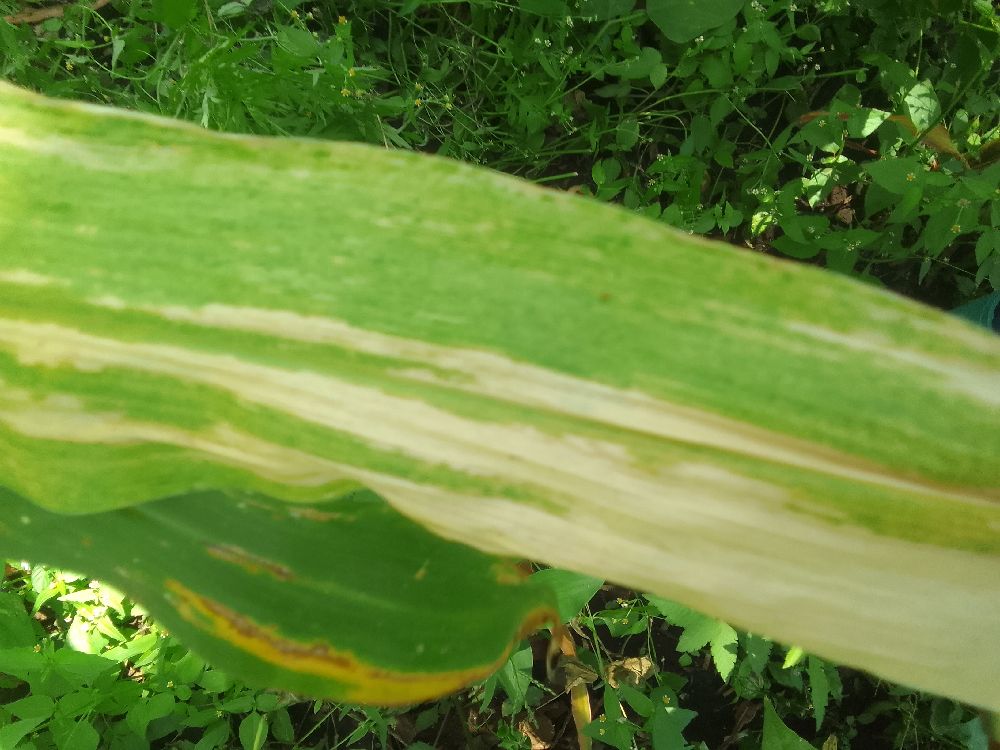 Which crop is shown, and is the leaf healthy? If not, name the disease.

maize, maize lethal necrosis
